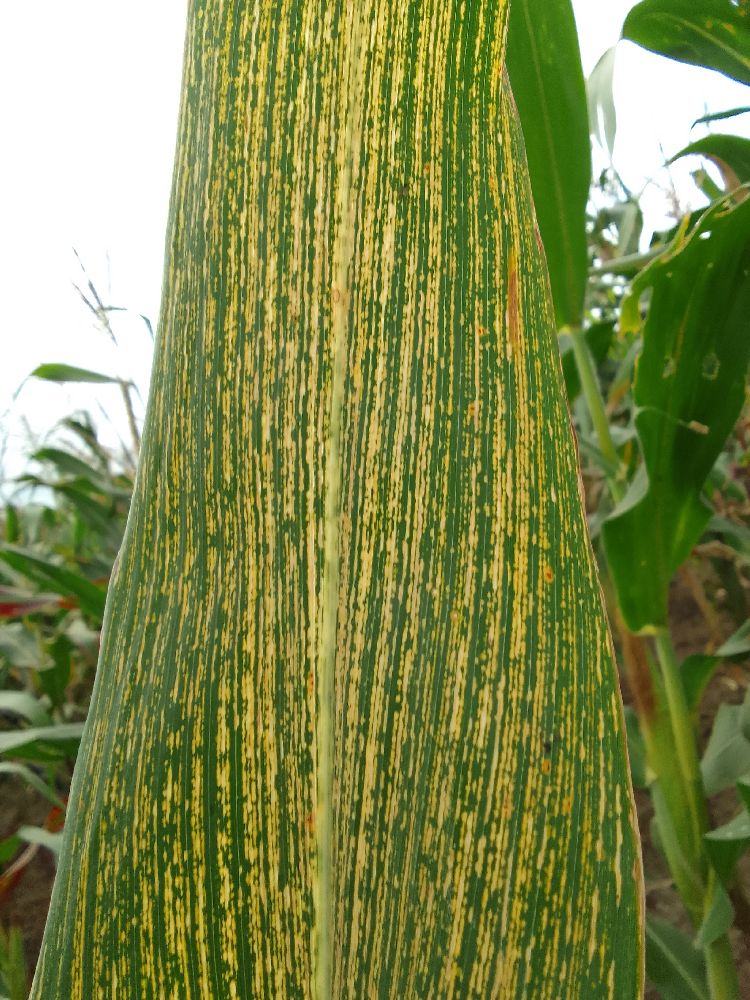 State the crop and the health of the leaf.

maize, maize streak virus
